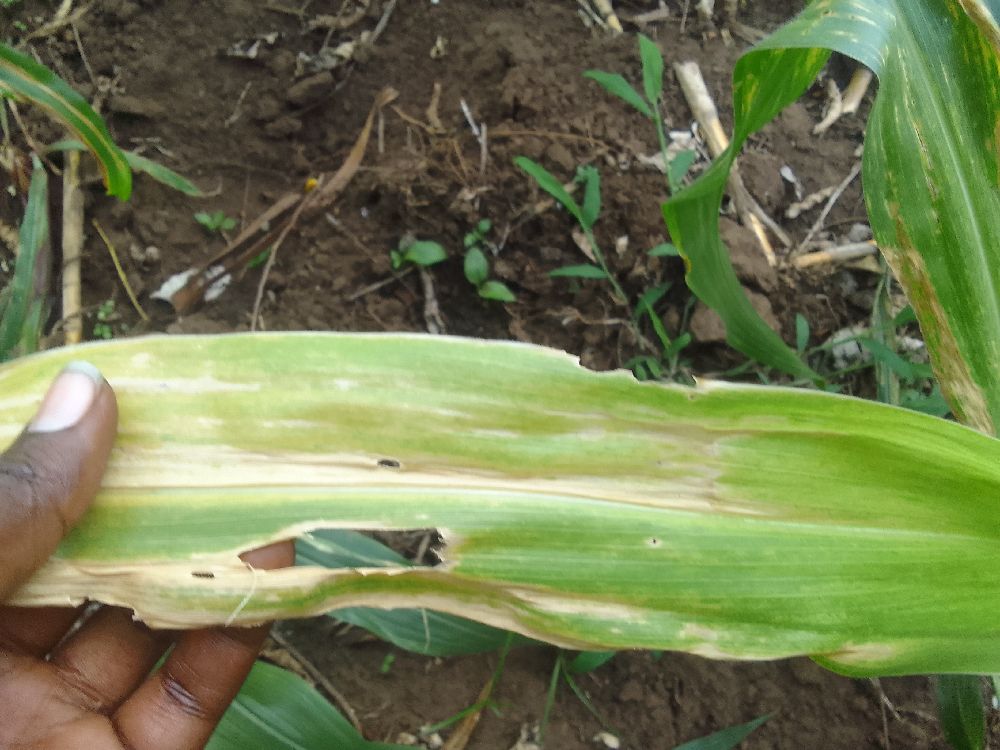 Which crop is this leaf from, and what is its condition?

maize, maize lethal necrosis
